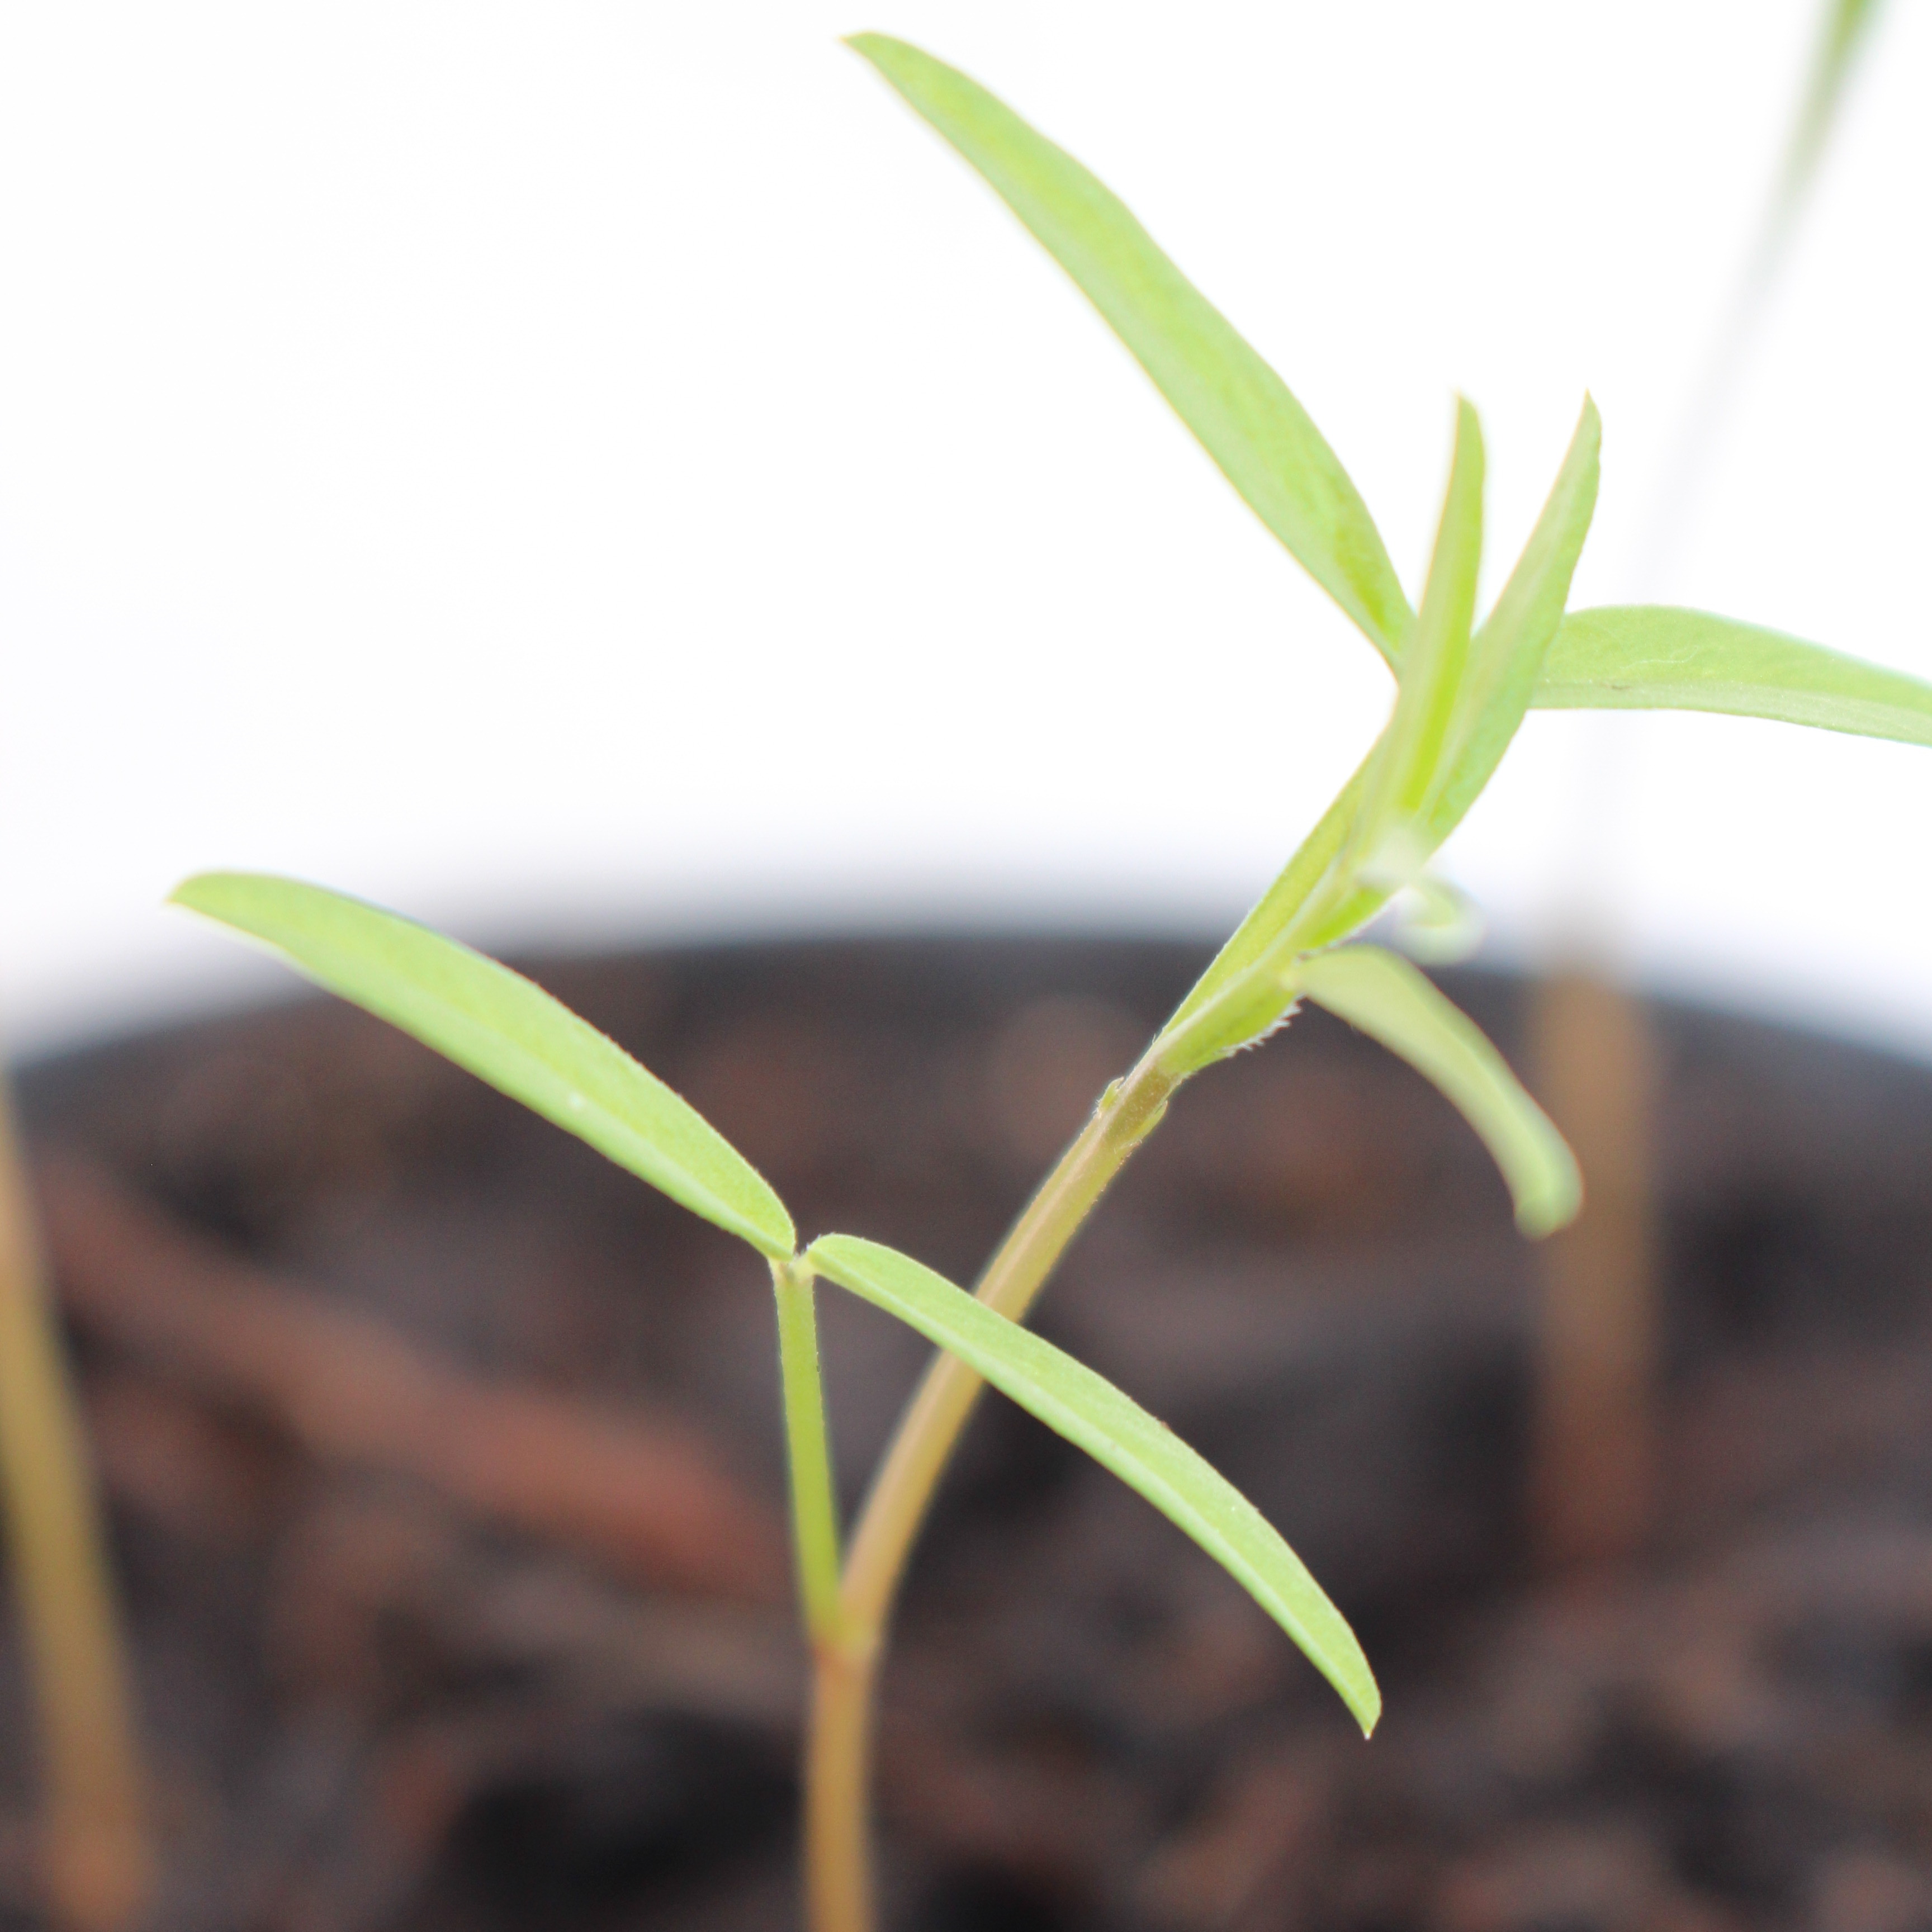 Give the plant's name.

Vicia sativa
